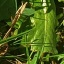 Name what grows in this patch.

structured weed
